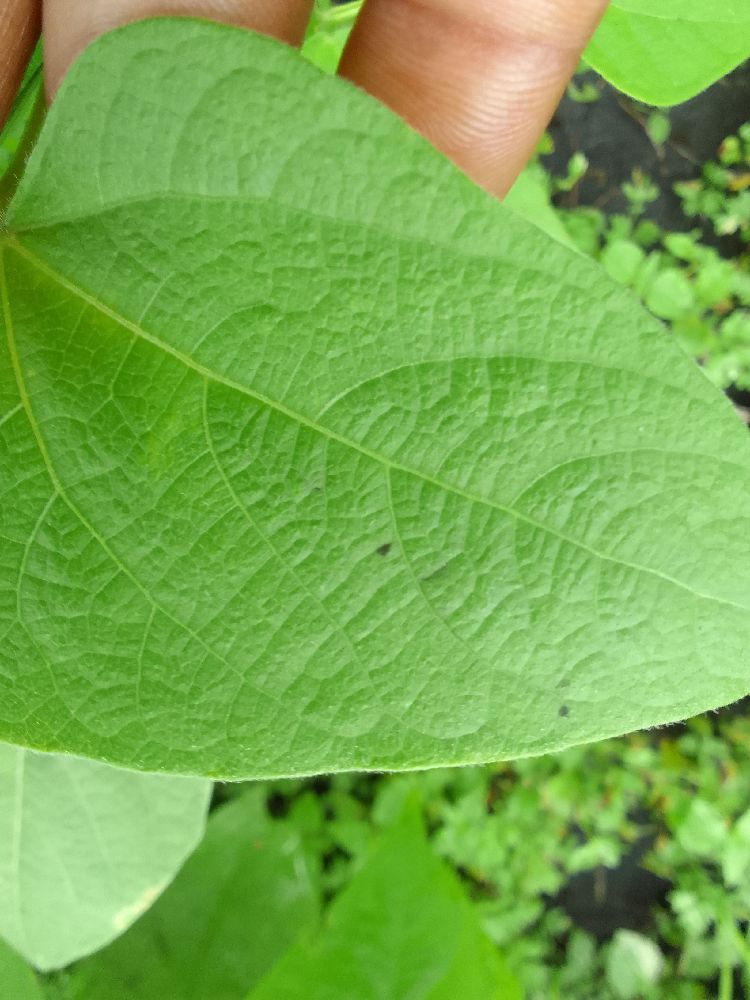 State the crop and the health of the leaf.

common bean, healthy
